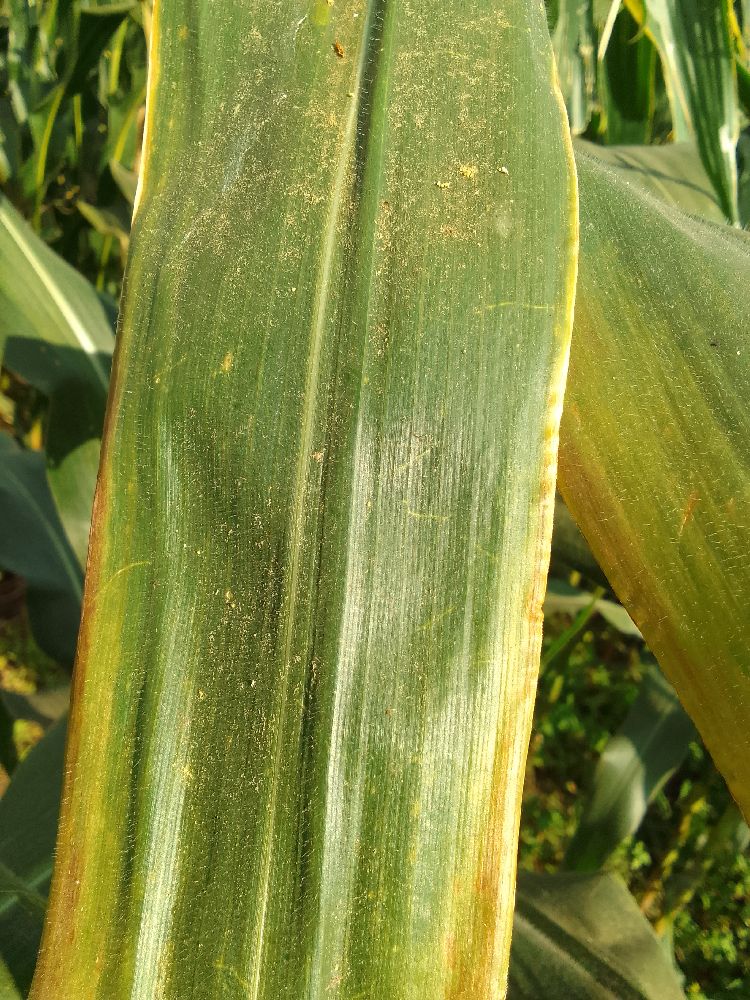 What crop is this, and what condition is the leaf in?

maize, maize lethal necrosis
